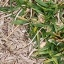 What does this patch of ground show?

grass
